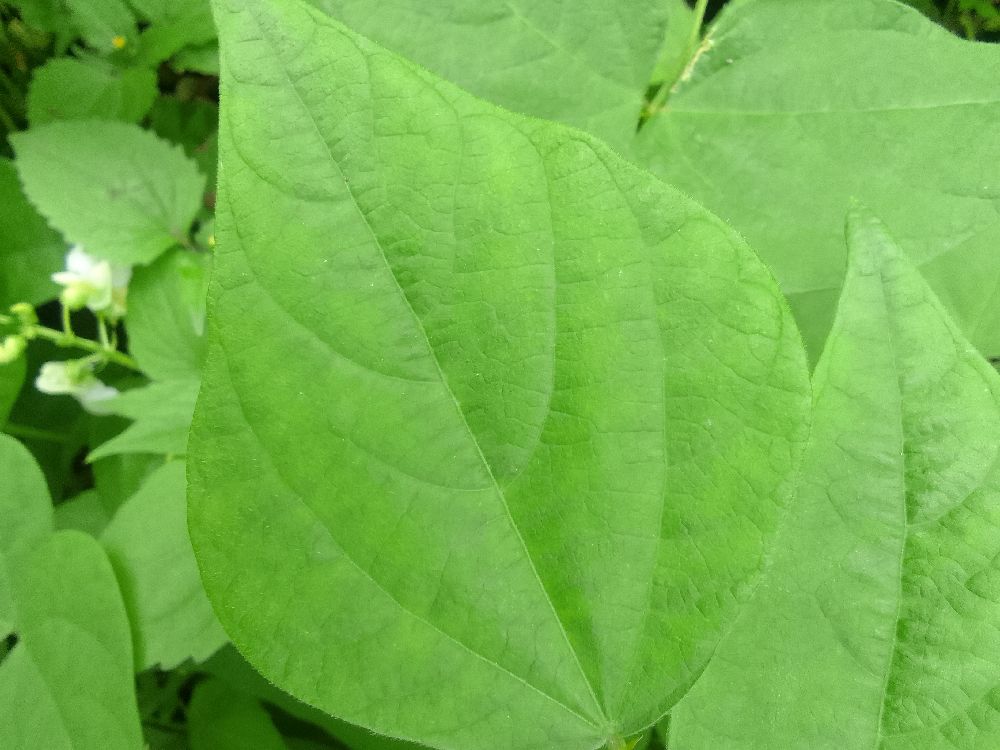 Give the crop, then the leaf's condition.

common bean, healthy
